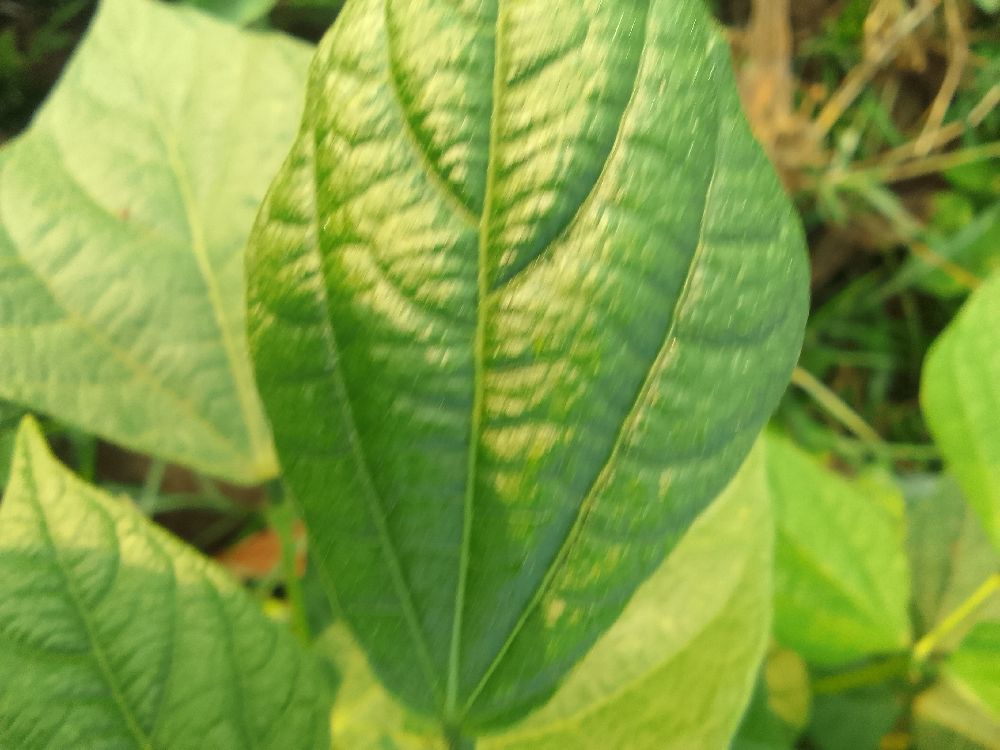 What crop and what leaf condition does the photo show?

common bean, healthy
